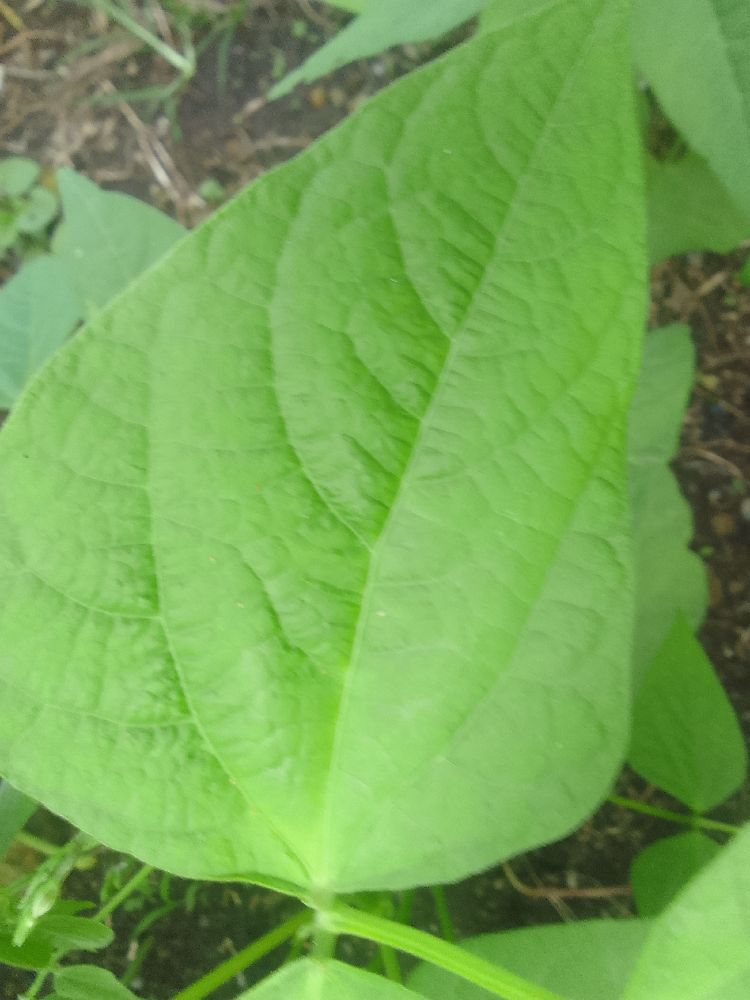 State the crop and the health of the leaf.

common bean, healthy
